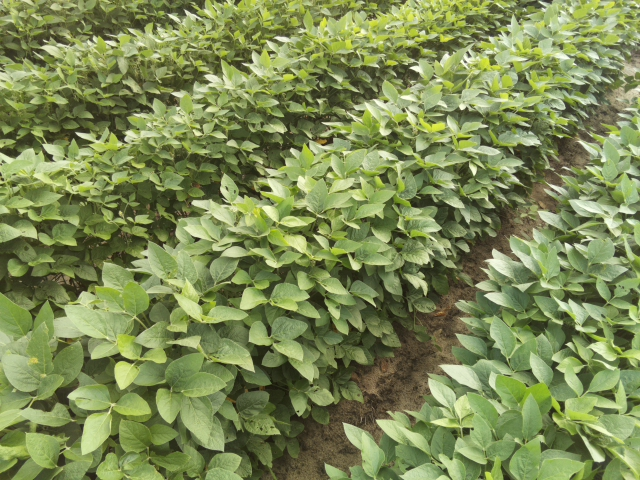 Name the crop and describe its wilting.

soybean, leaves with no wilting
